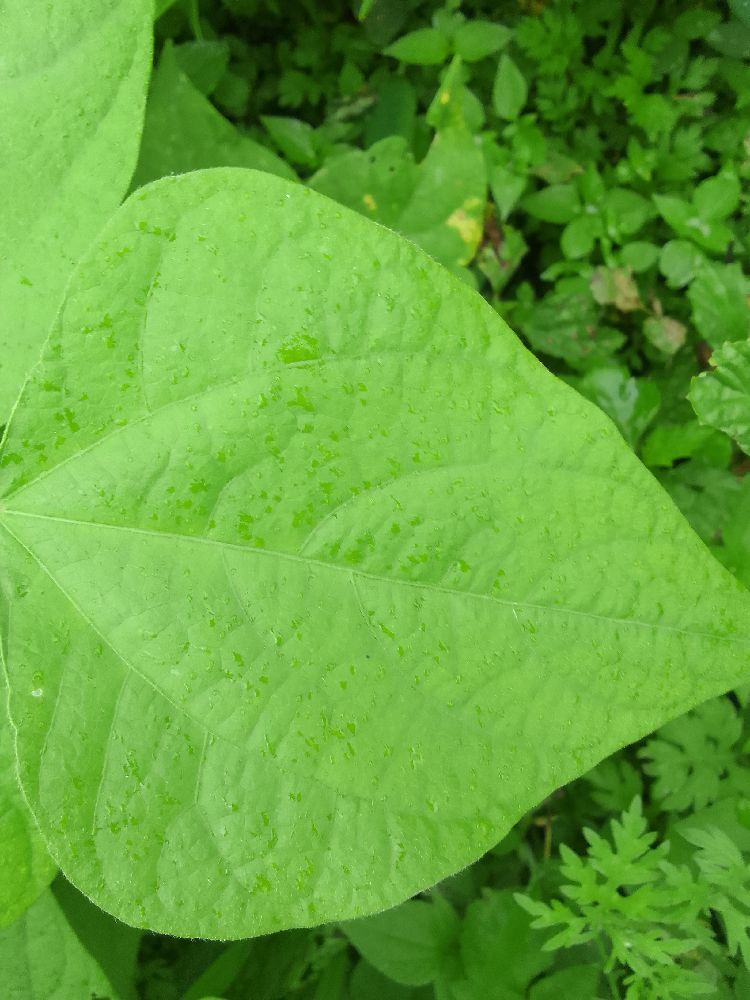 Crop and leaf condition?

common bean, healthy
